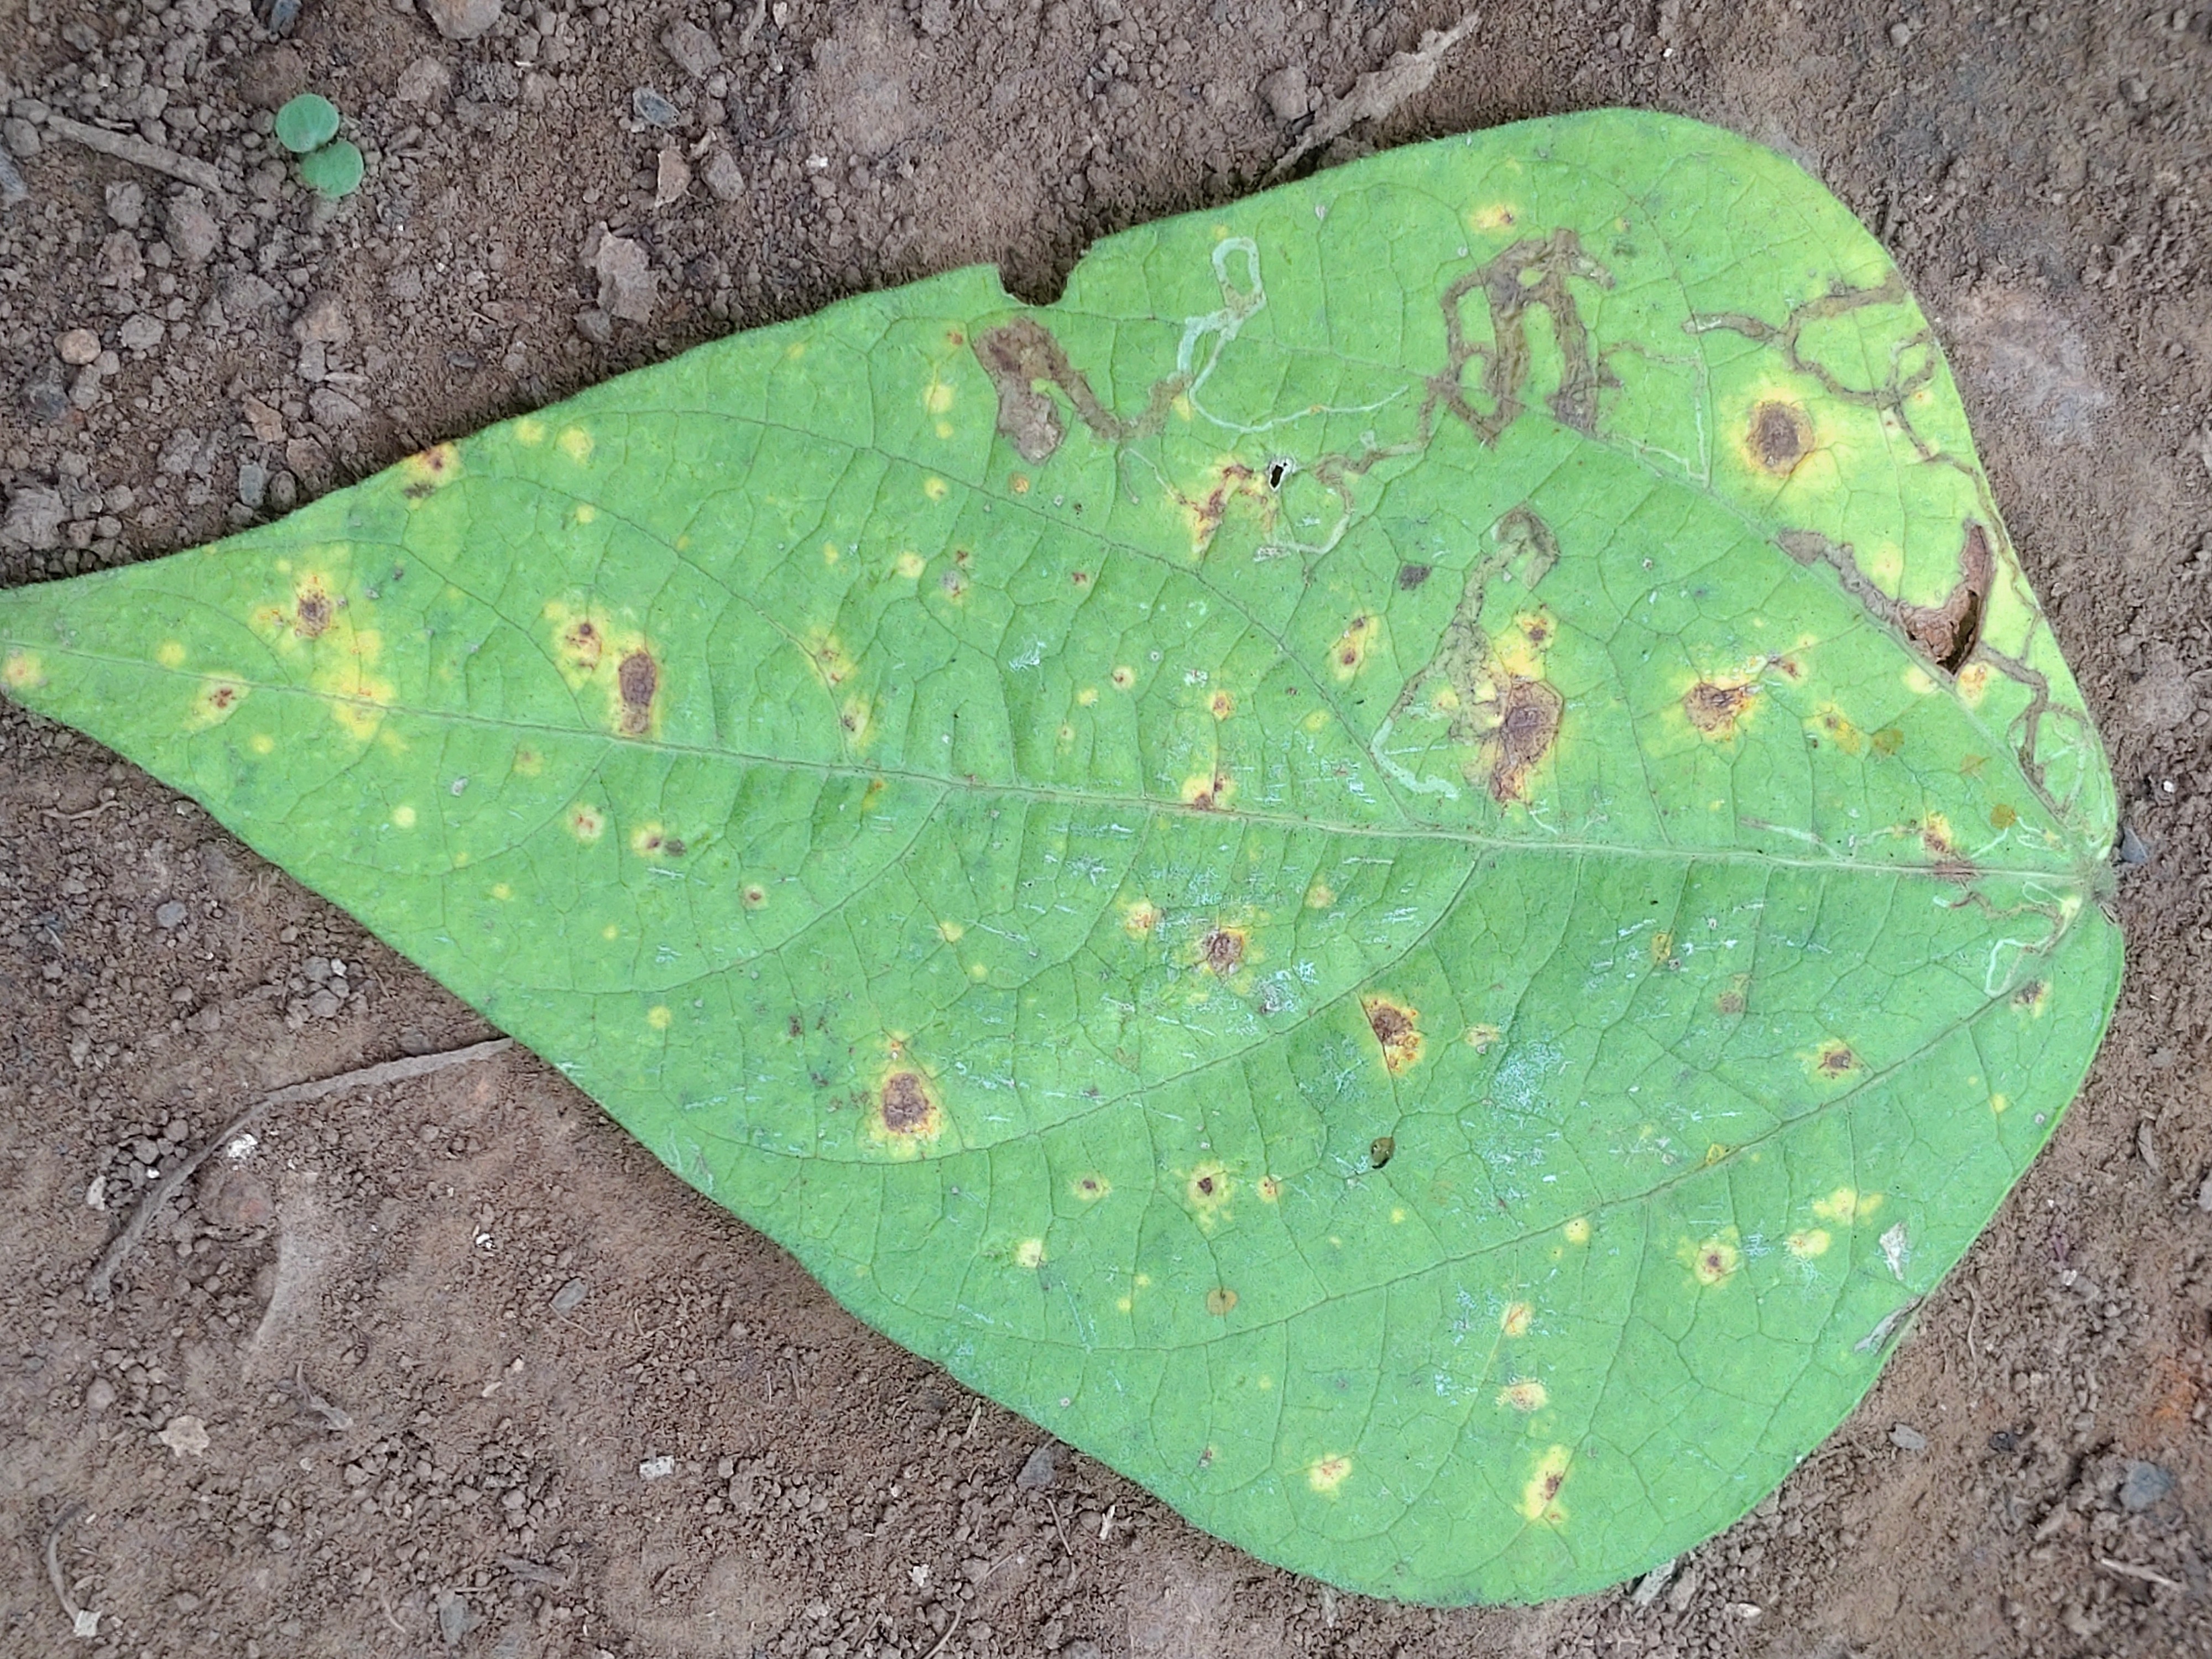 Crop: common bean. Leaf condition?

rust
